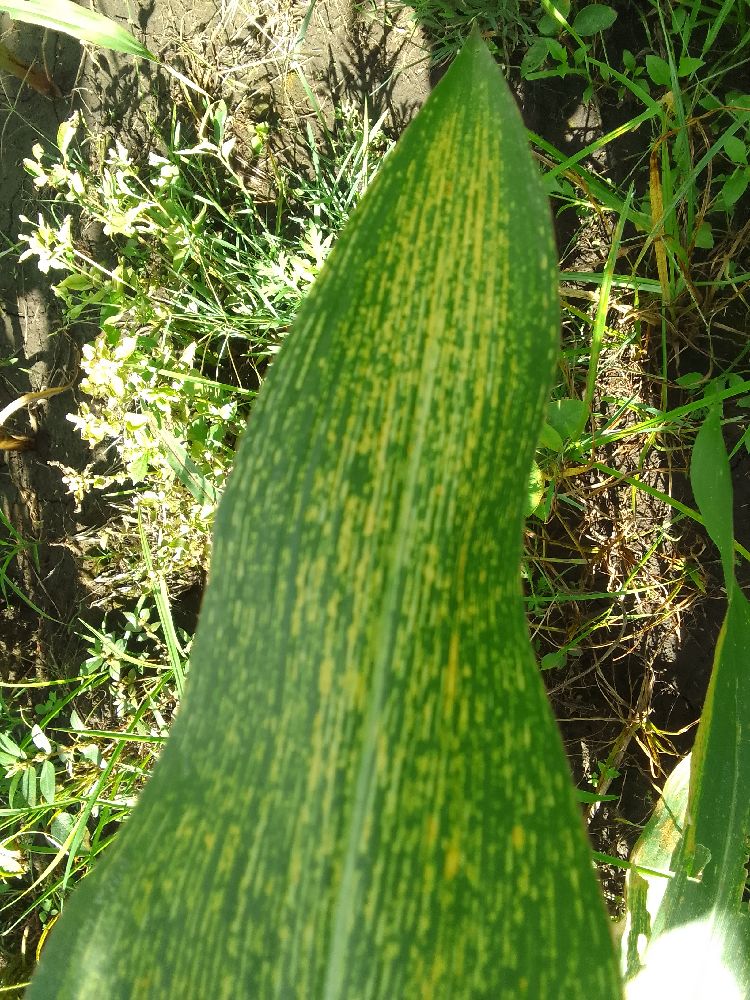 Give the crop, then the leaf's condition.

maize, maize streak virus
